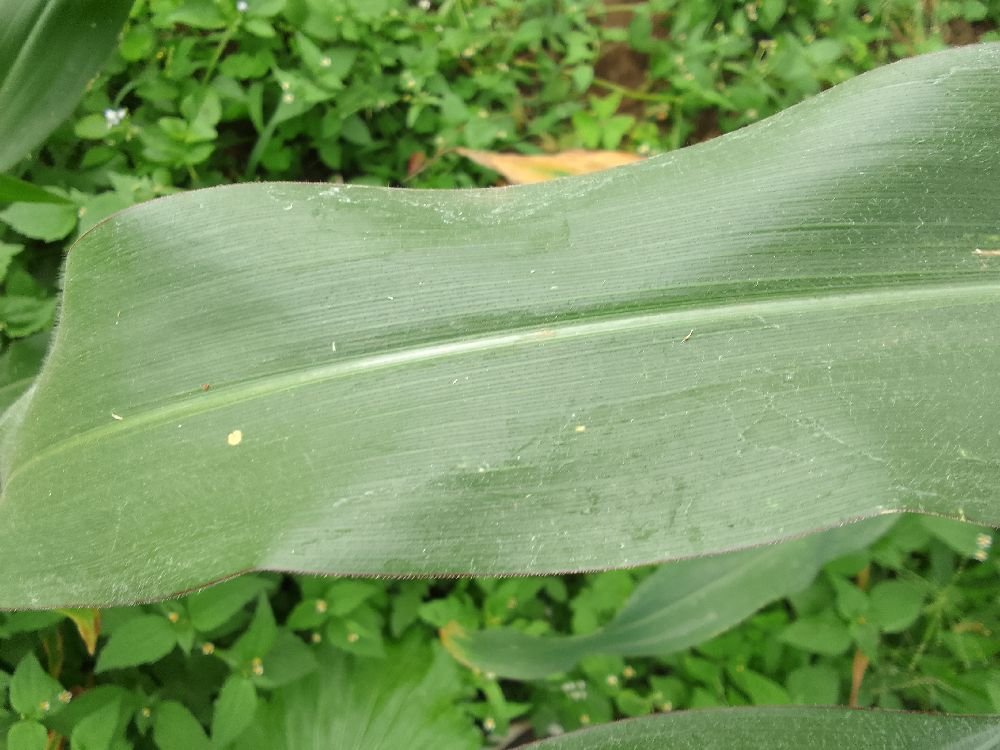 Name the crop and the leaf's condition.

maize, healthy
